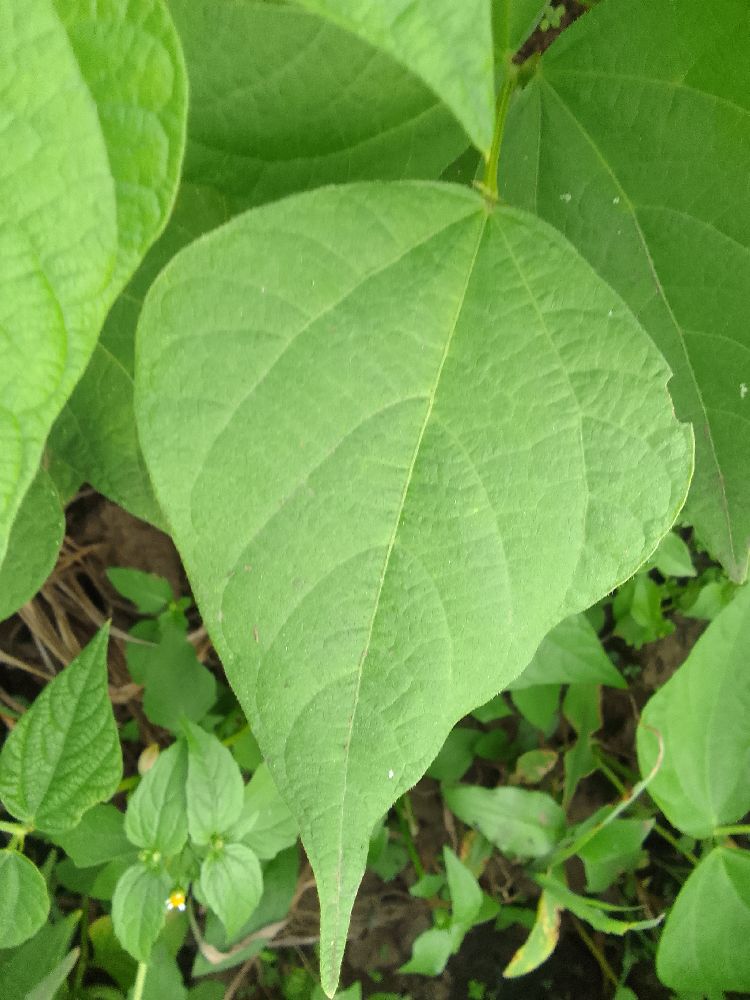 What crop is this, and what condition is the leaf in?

common bean, healthy
